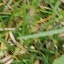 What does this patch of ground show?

grass
